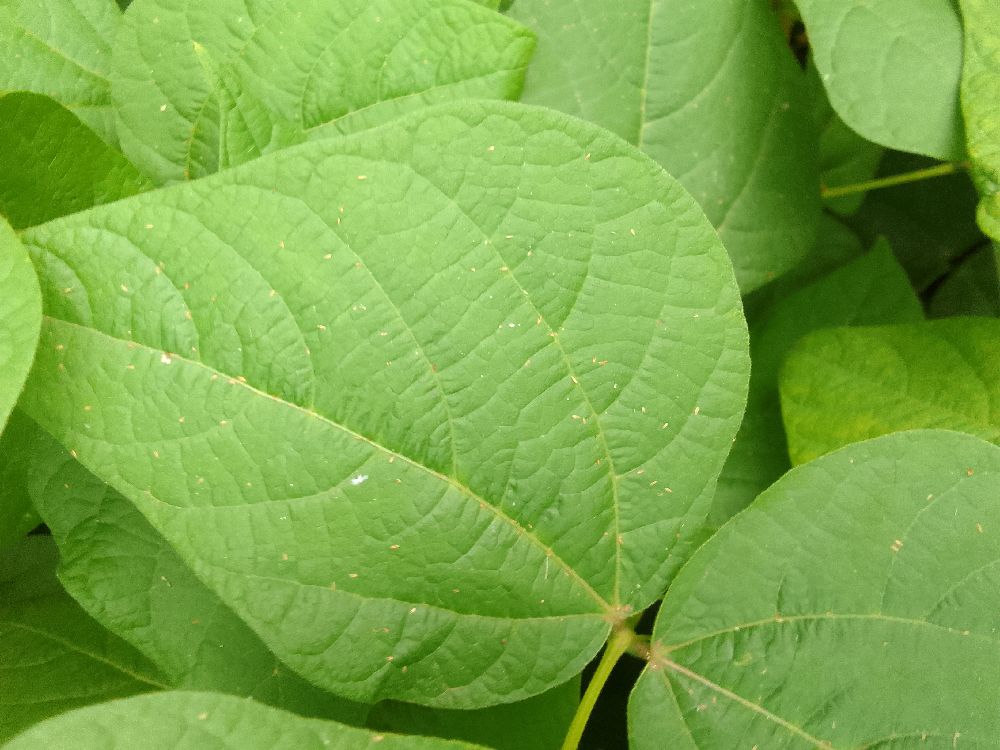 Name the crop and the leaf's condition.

common bean, healthy
